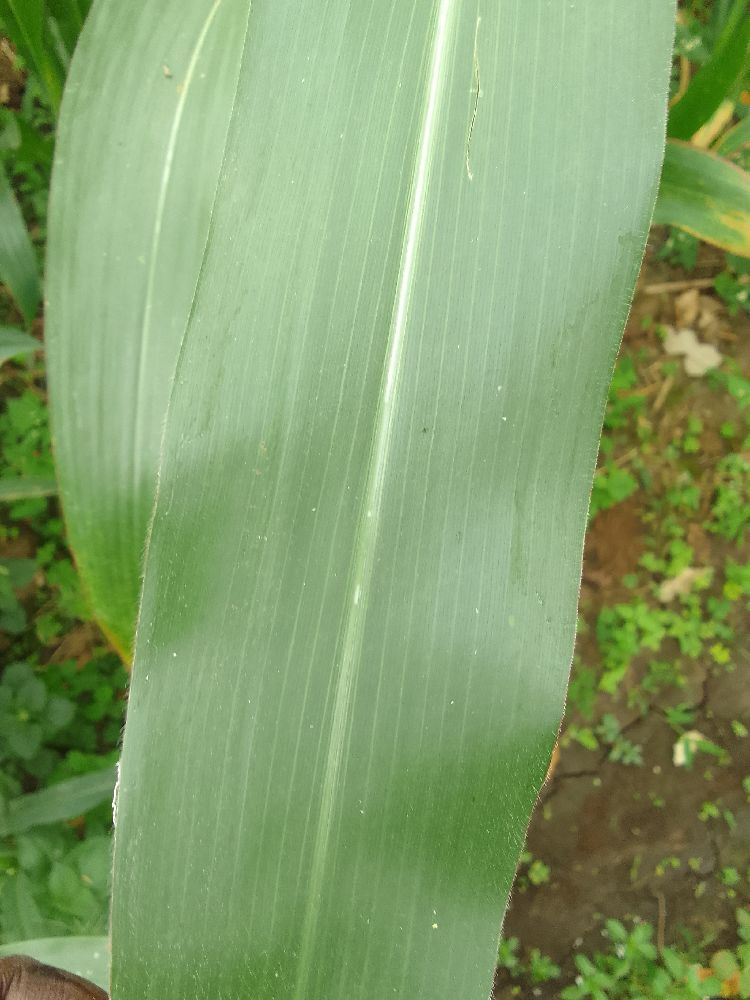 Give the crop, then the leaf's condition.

maize, healthy
